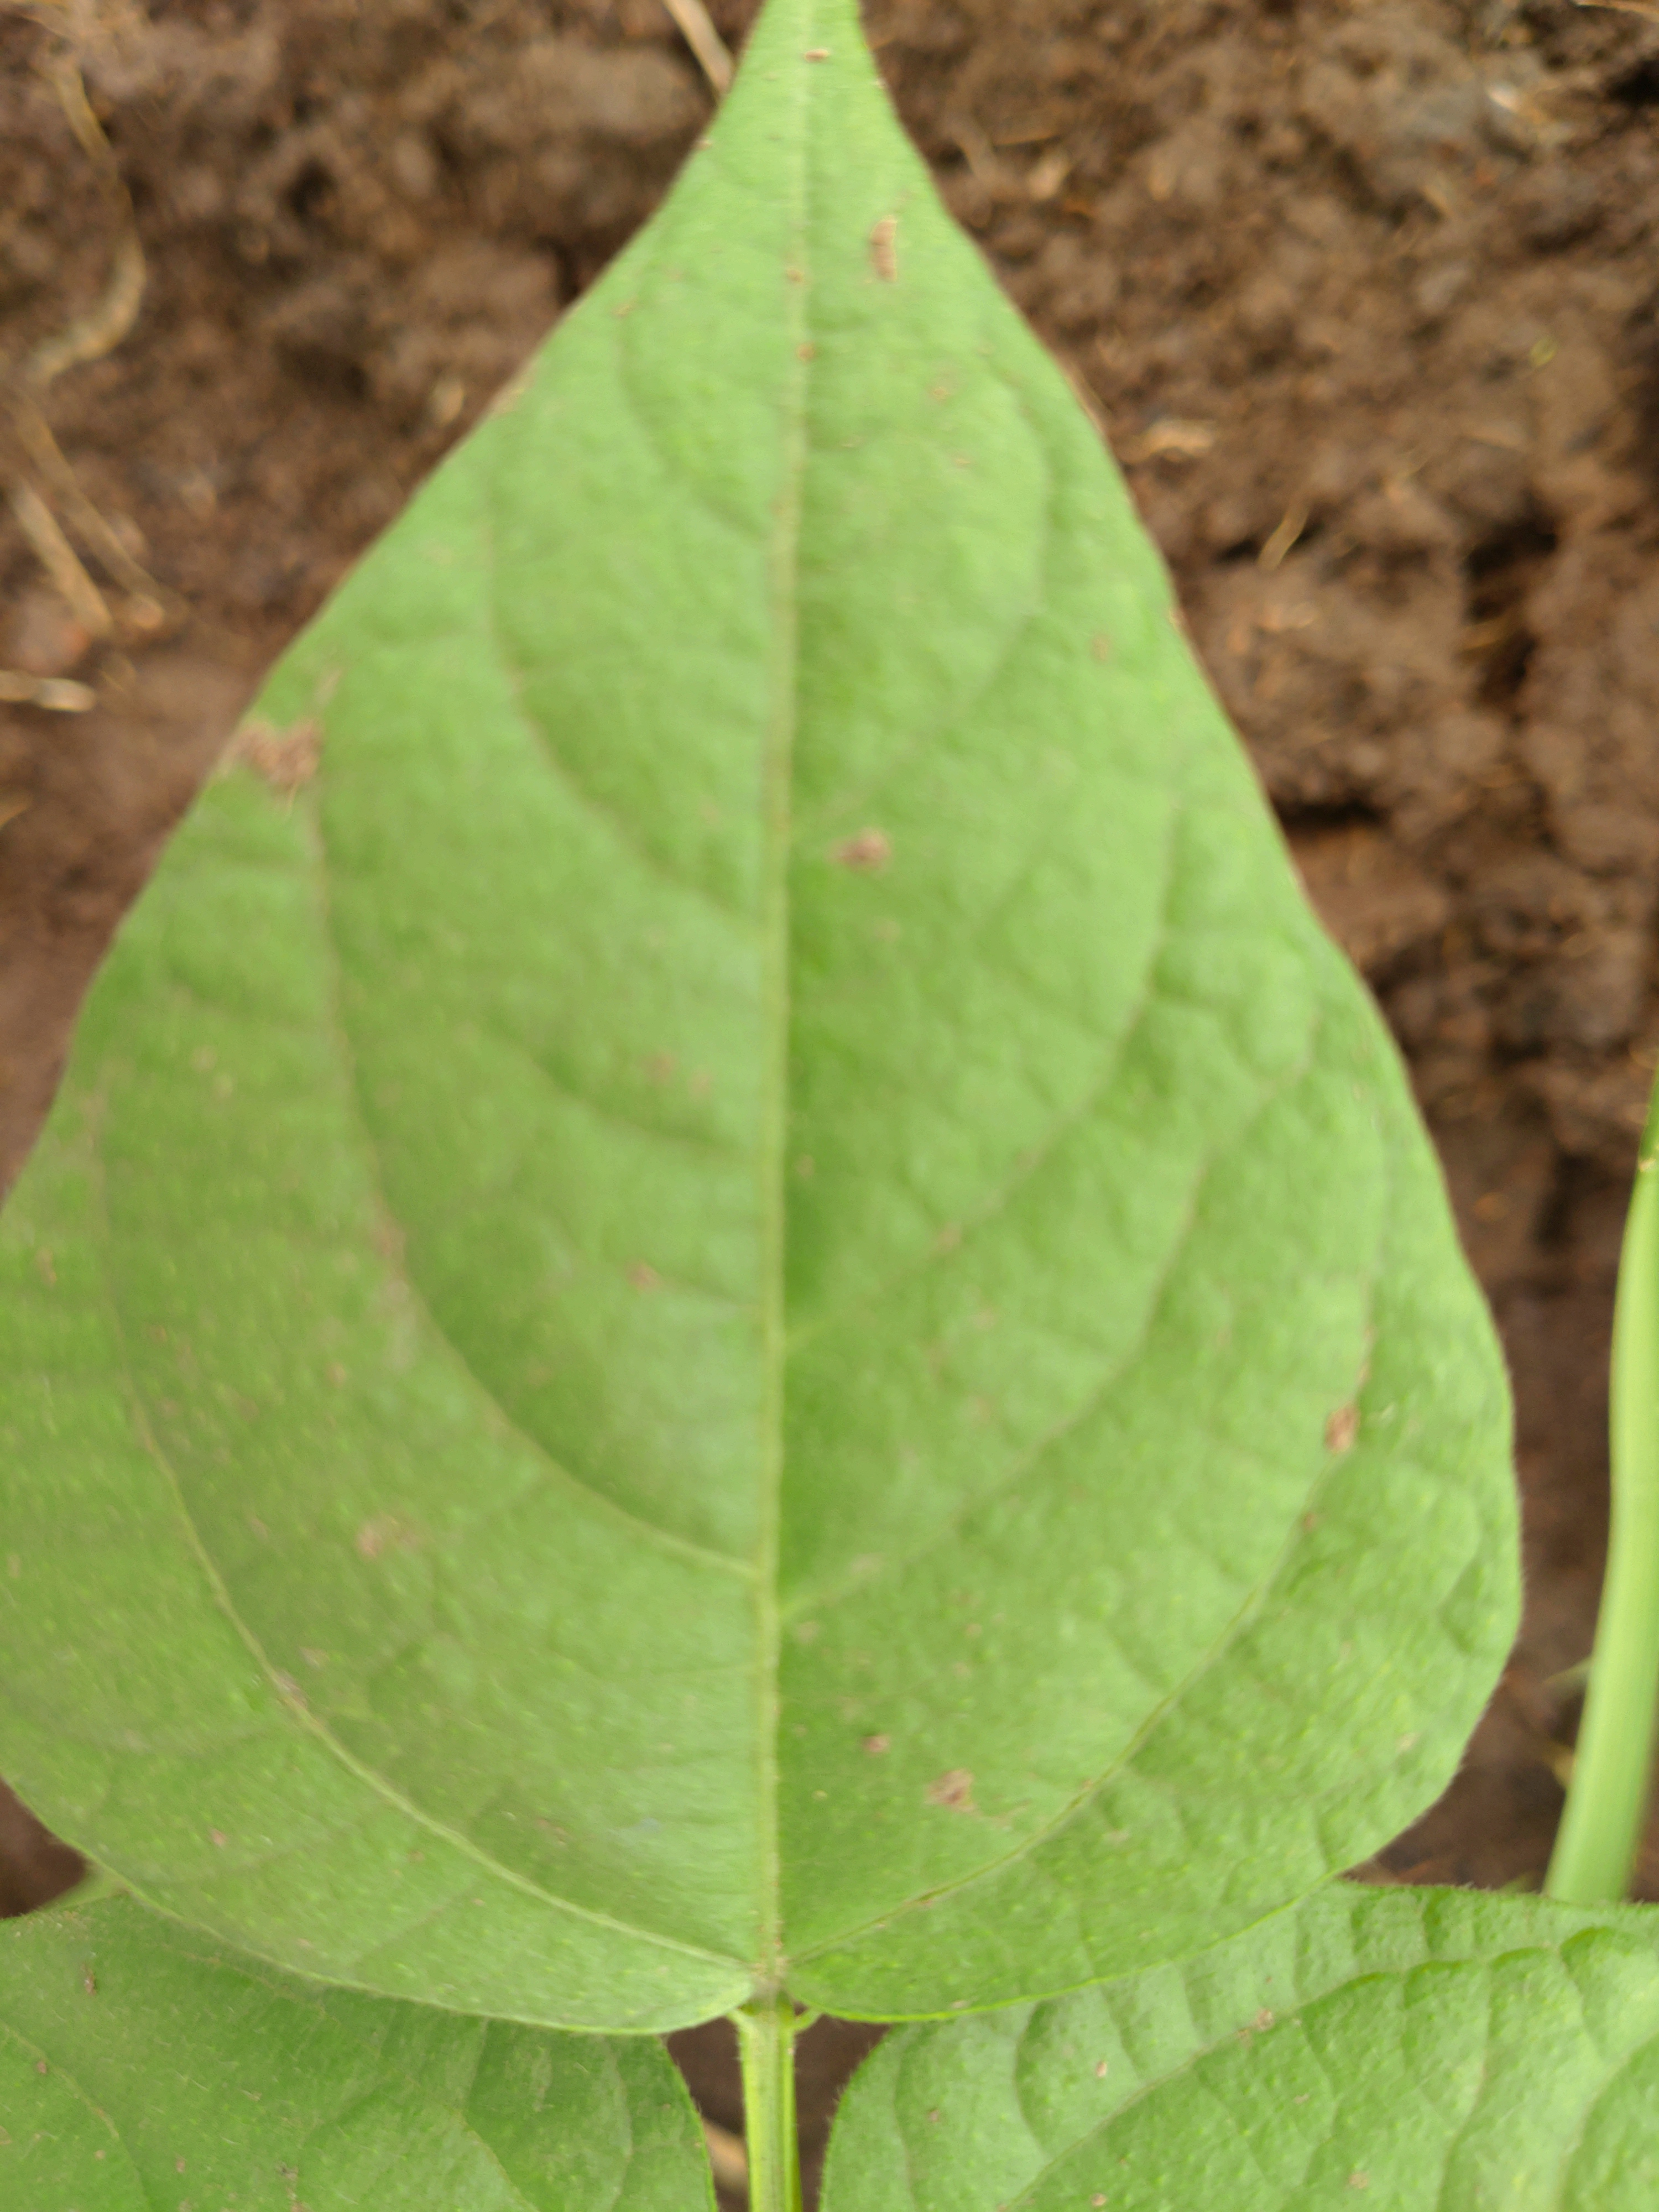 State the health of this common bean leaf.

healthy
